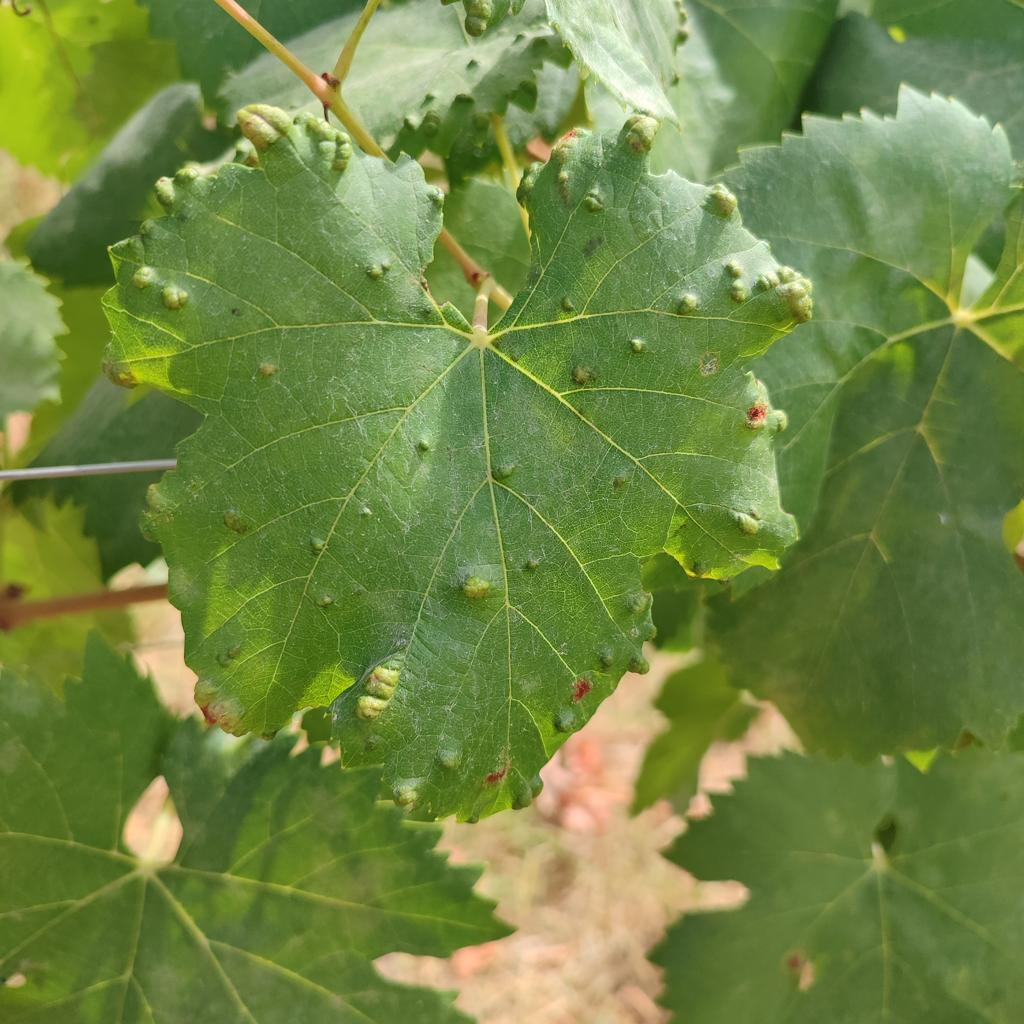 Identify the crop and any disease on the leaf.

grapevine, erineum mite
